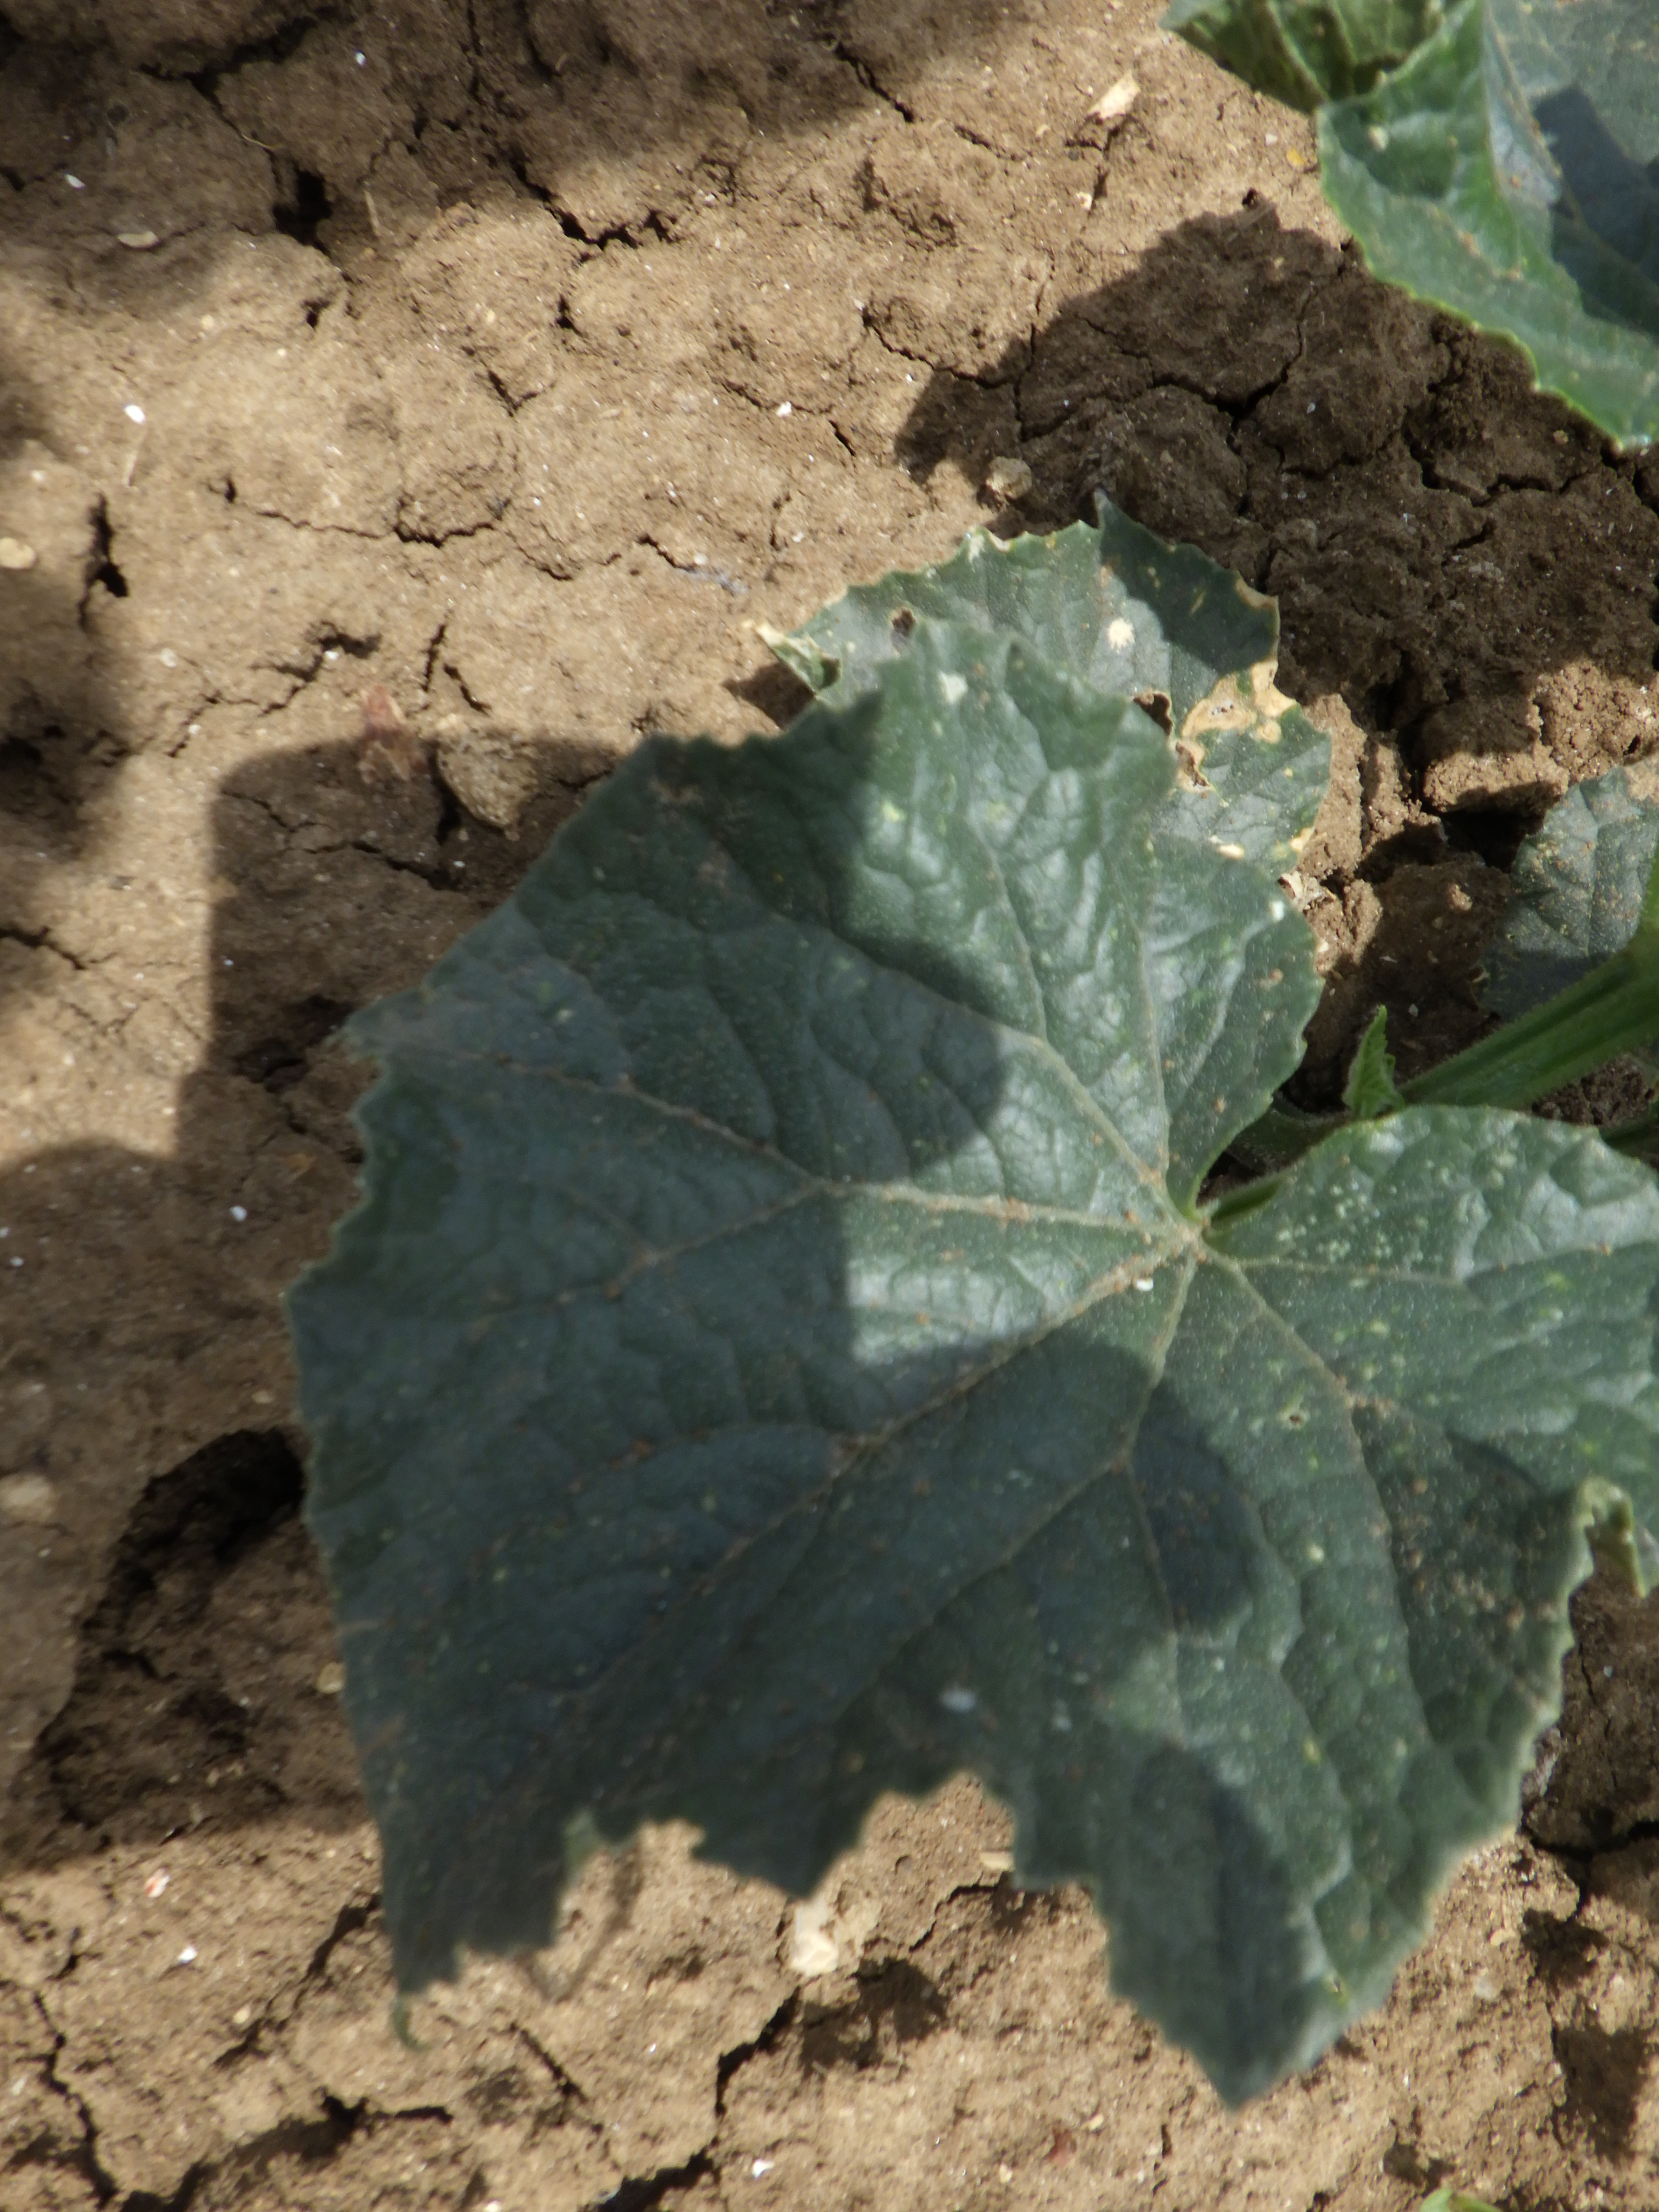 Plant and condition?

cucumber, mechanical damage
